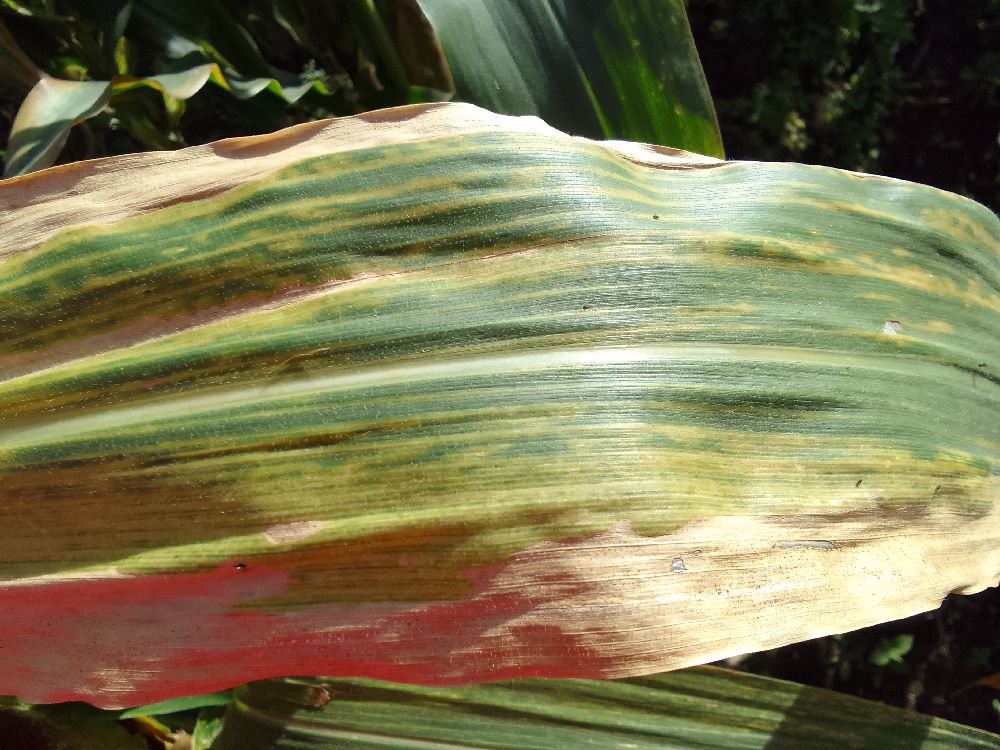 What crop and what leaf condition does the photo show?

maize, maize lethal necrosis
